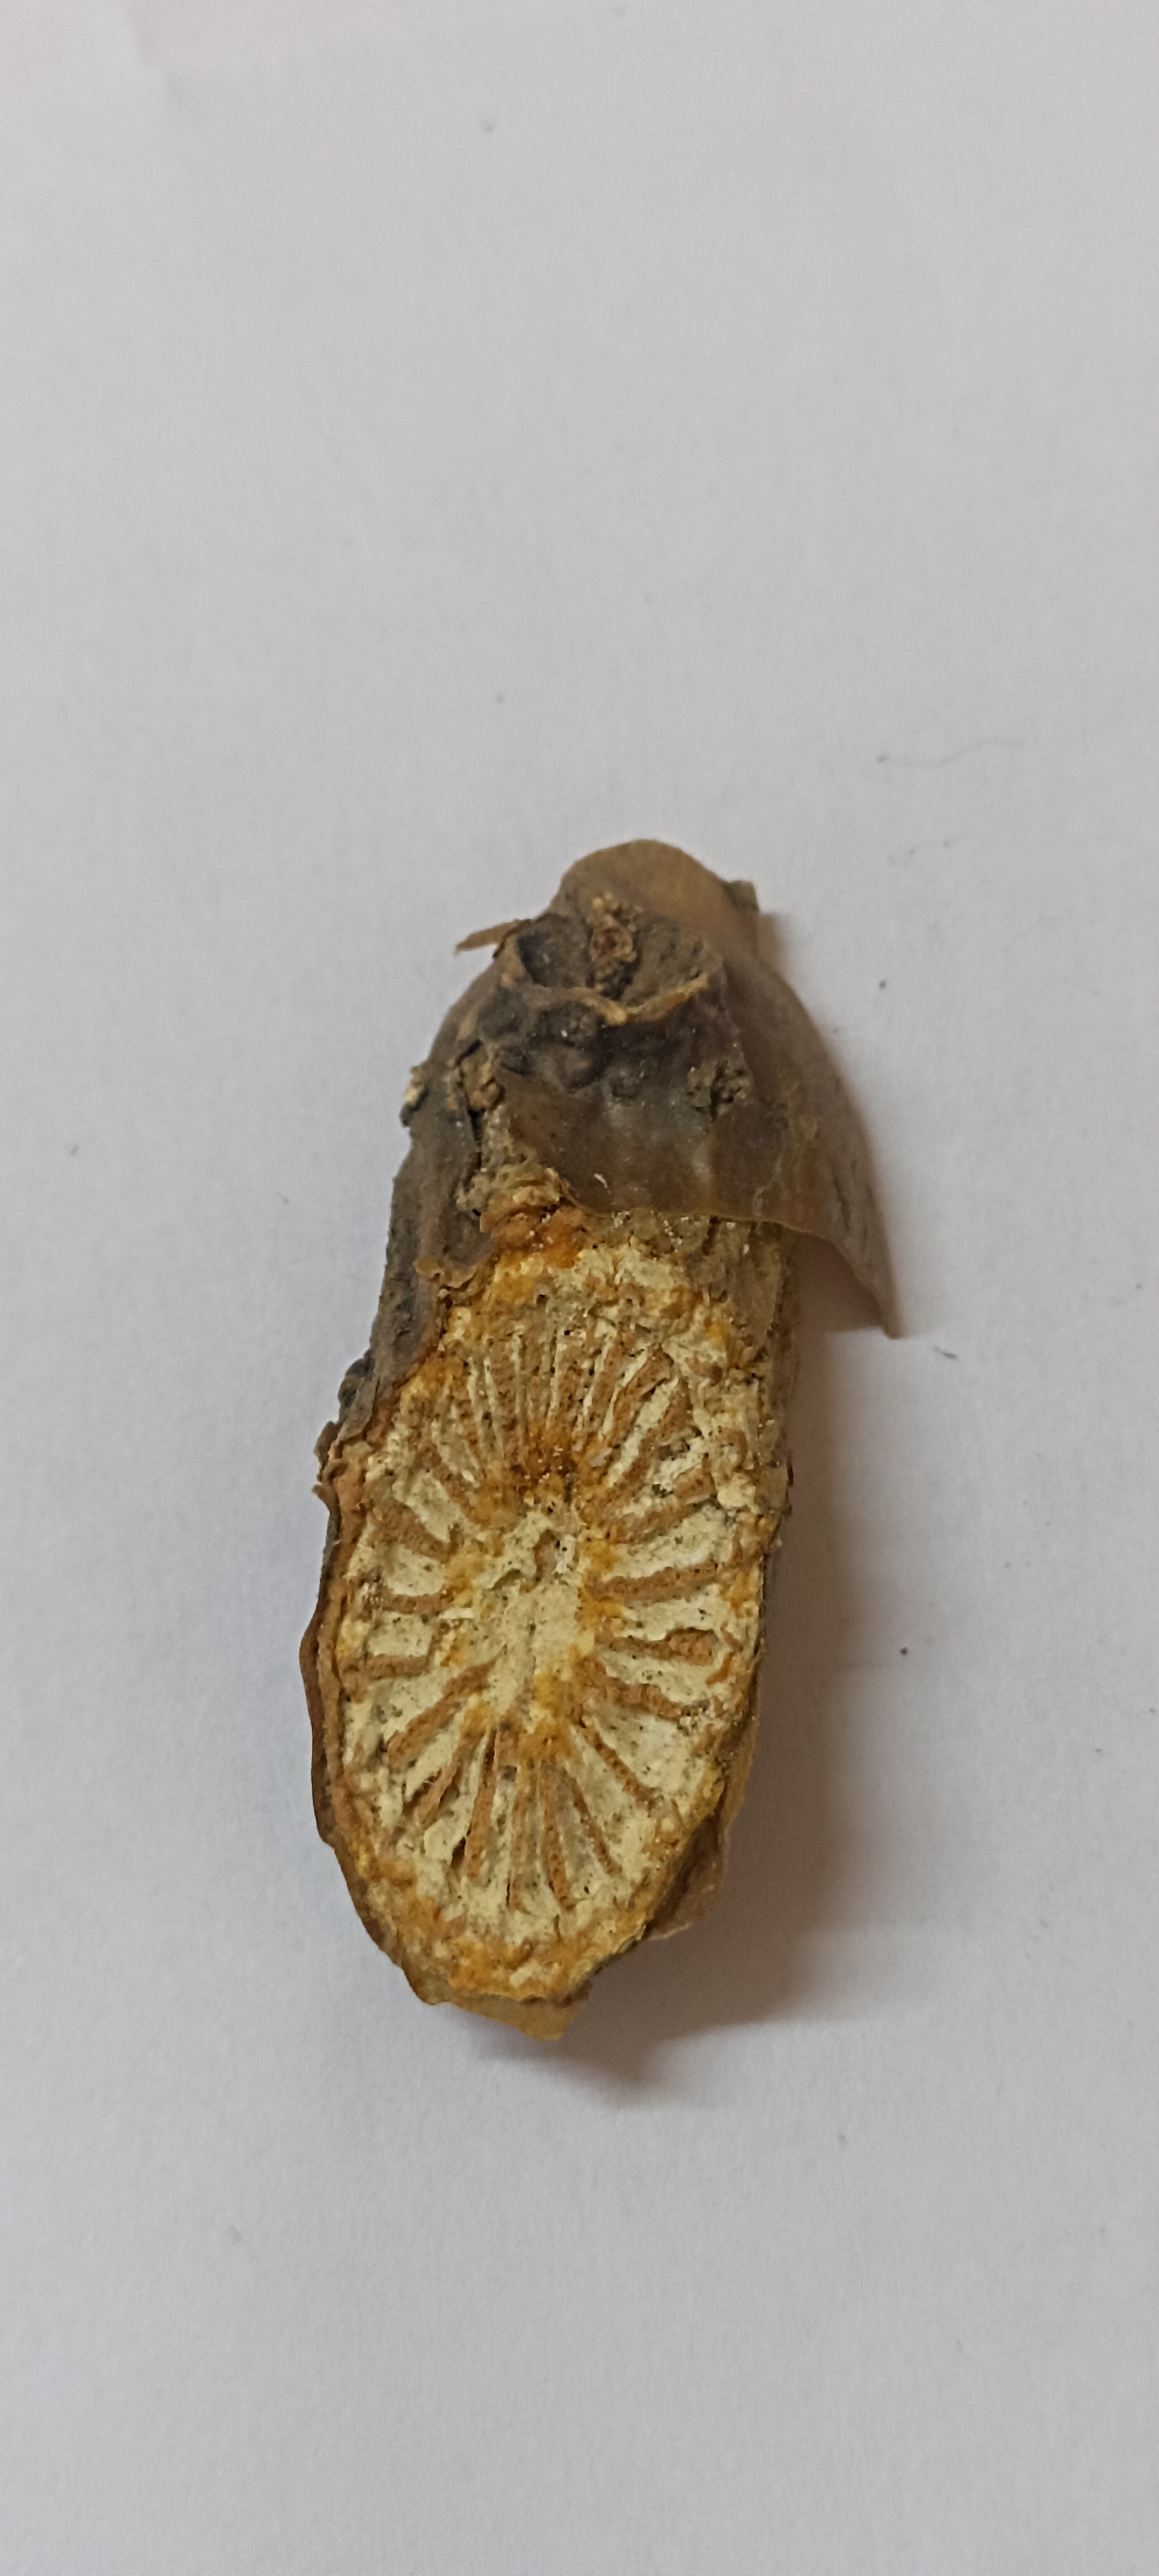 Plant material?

gulvel
